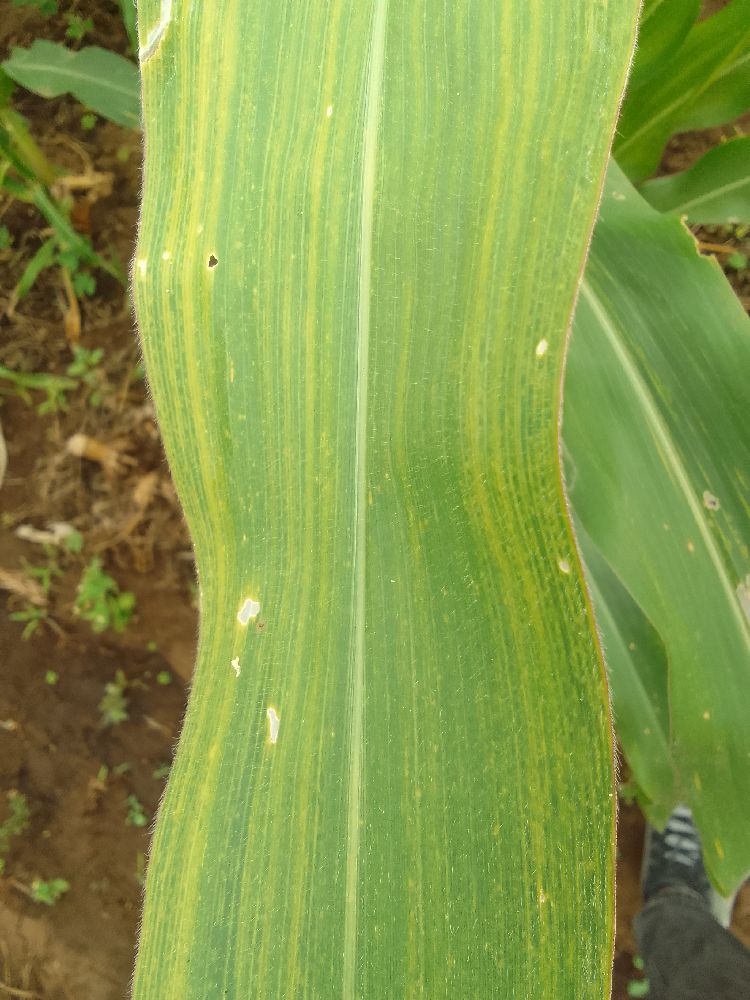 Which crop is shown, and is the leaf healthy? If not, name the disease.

maize, maize lethal necrosis
